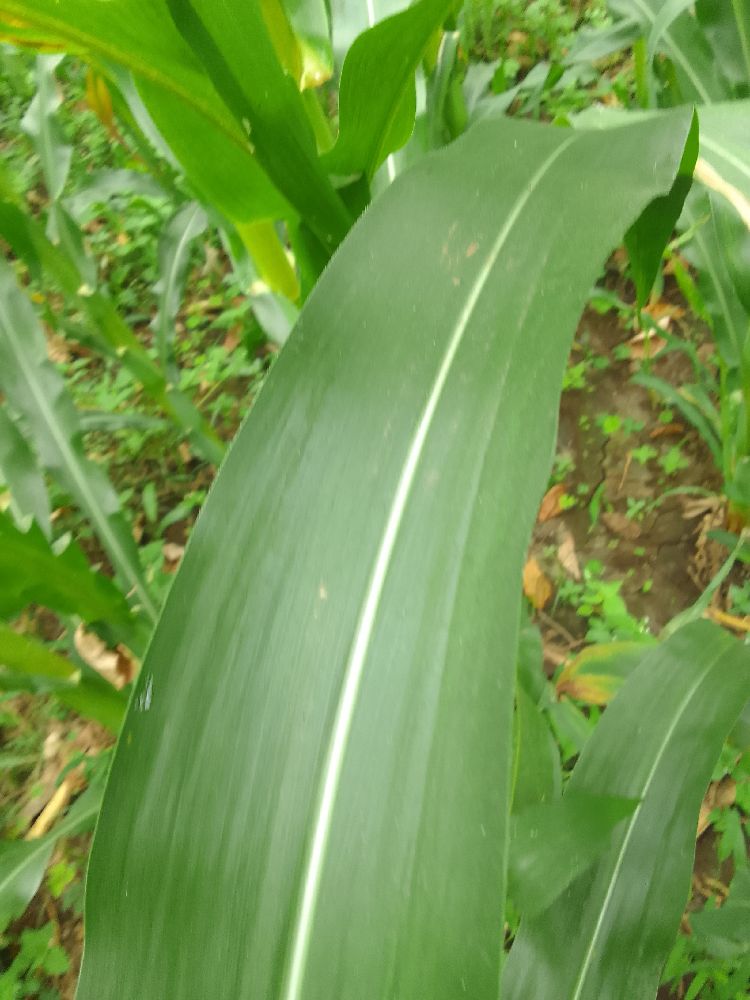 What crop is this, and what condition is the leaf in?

maize, healthy
